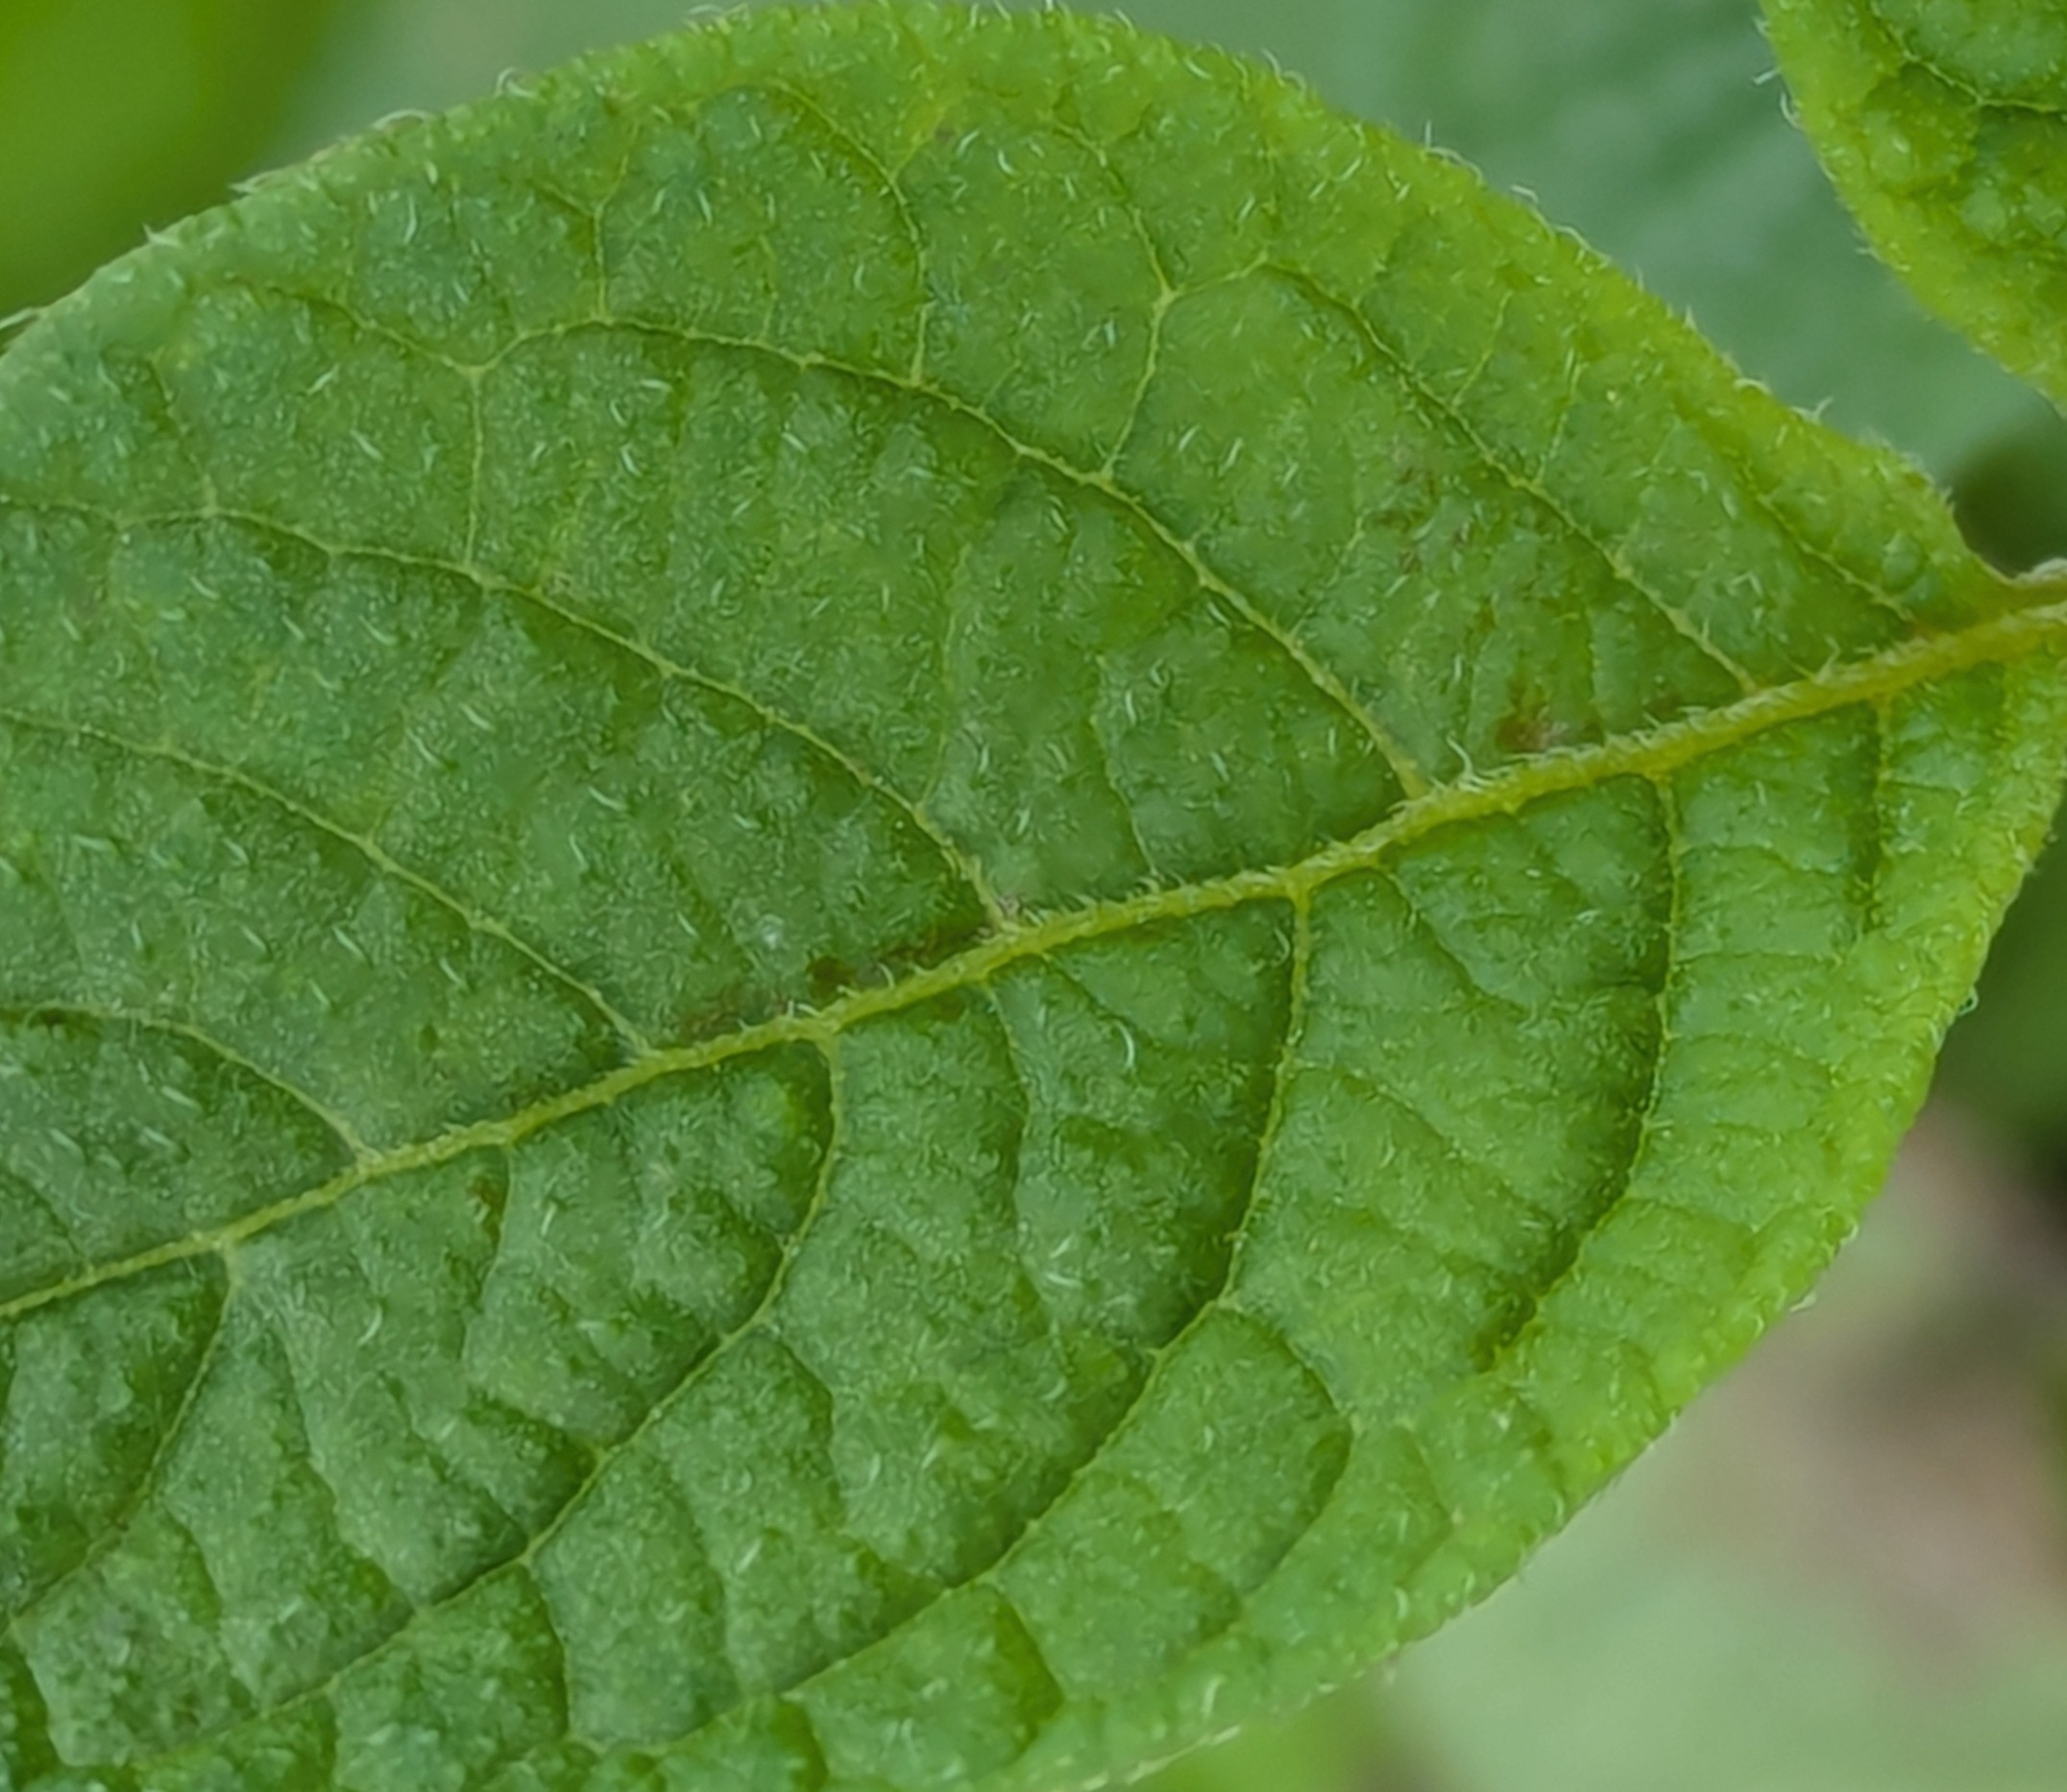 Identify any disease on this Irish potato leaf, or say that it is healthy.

healthy
